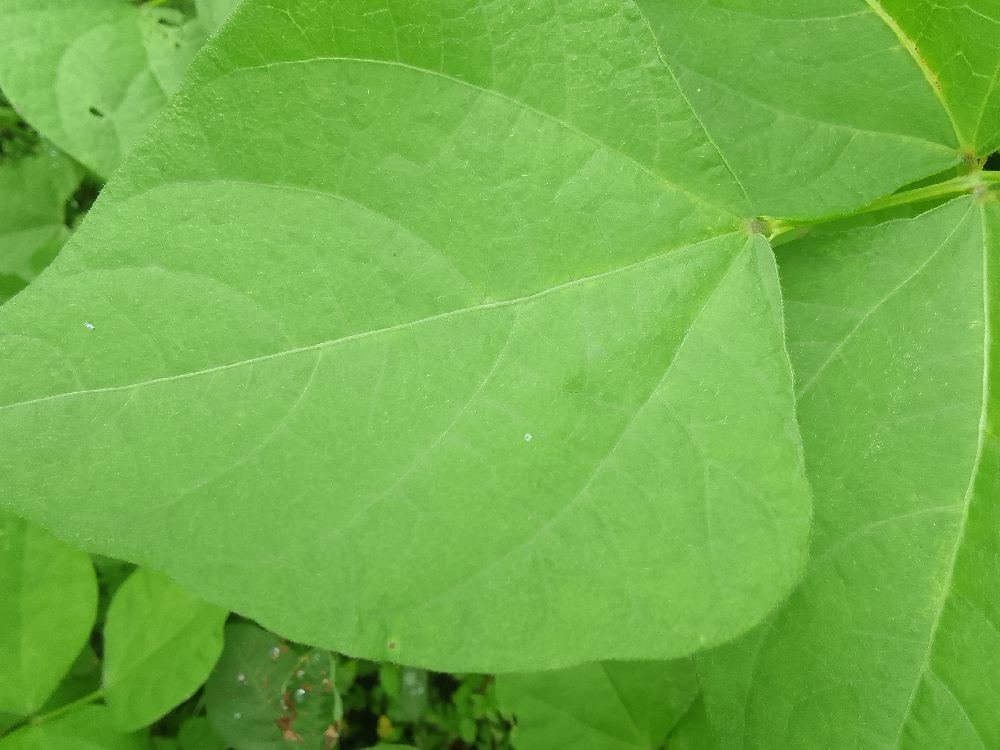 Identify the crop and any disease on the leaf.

common bean, healthy
